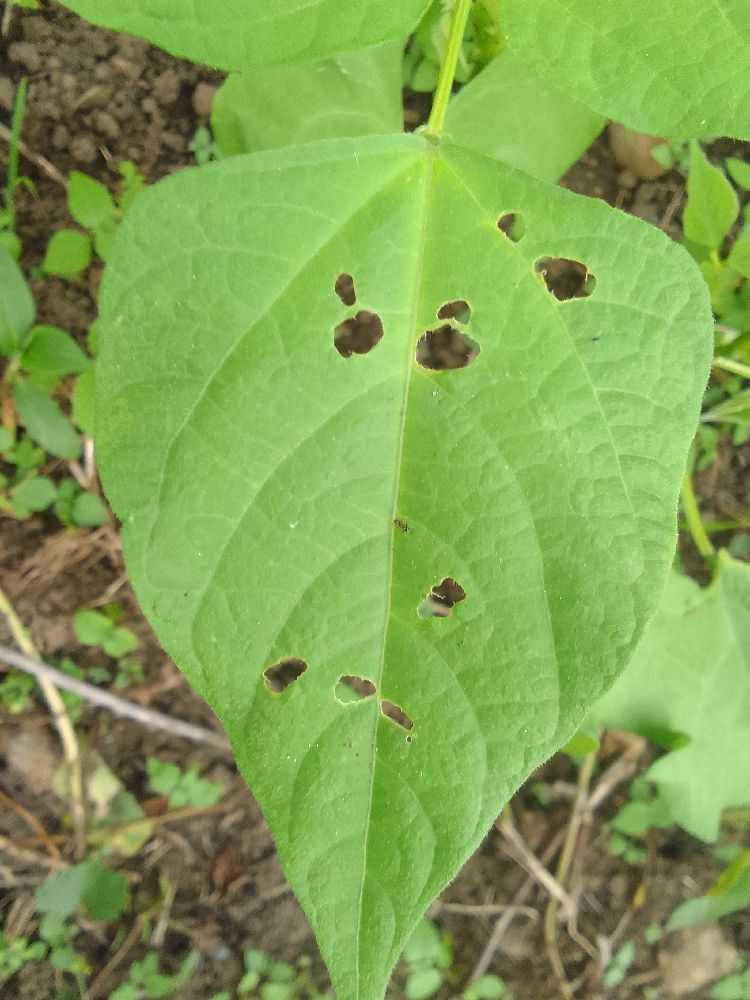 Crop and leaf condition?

common bean, healthy
